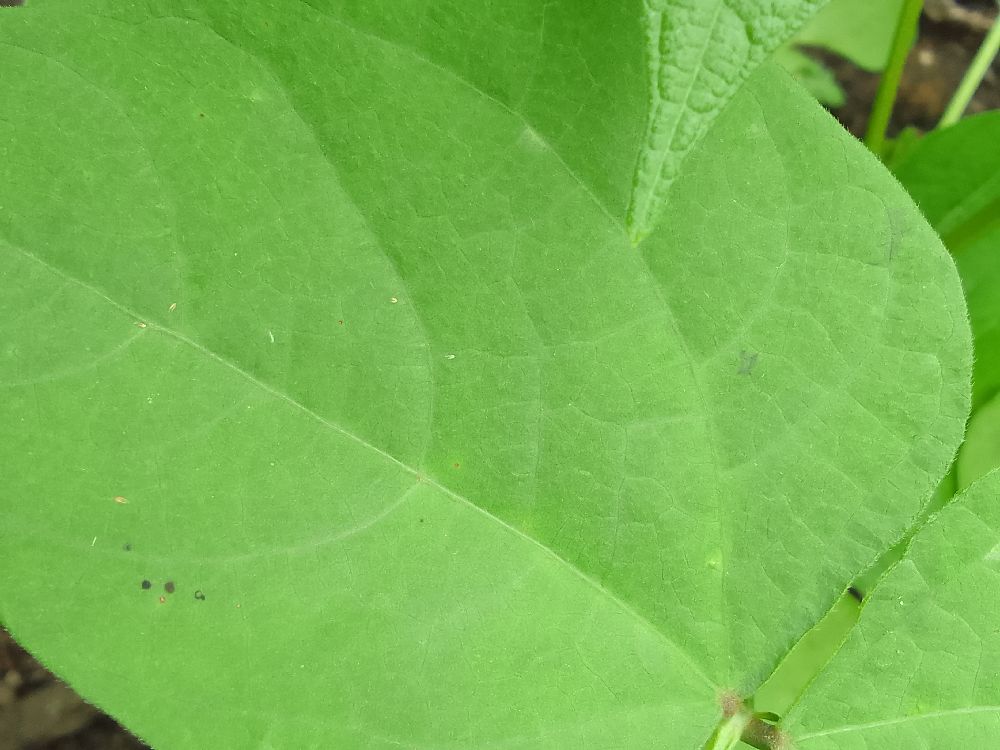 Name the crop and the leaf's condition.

common bean, healthy
